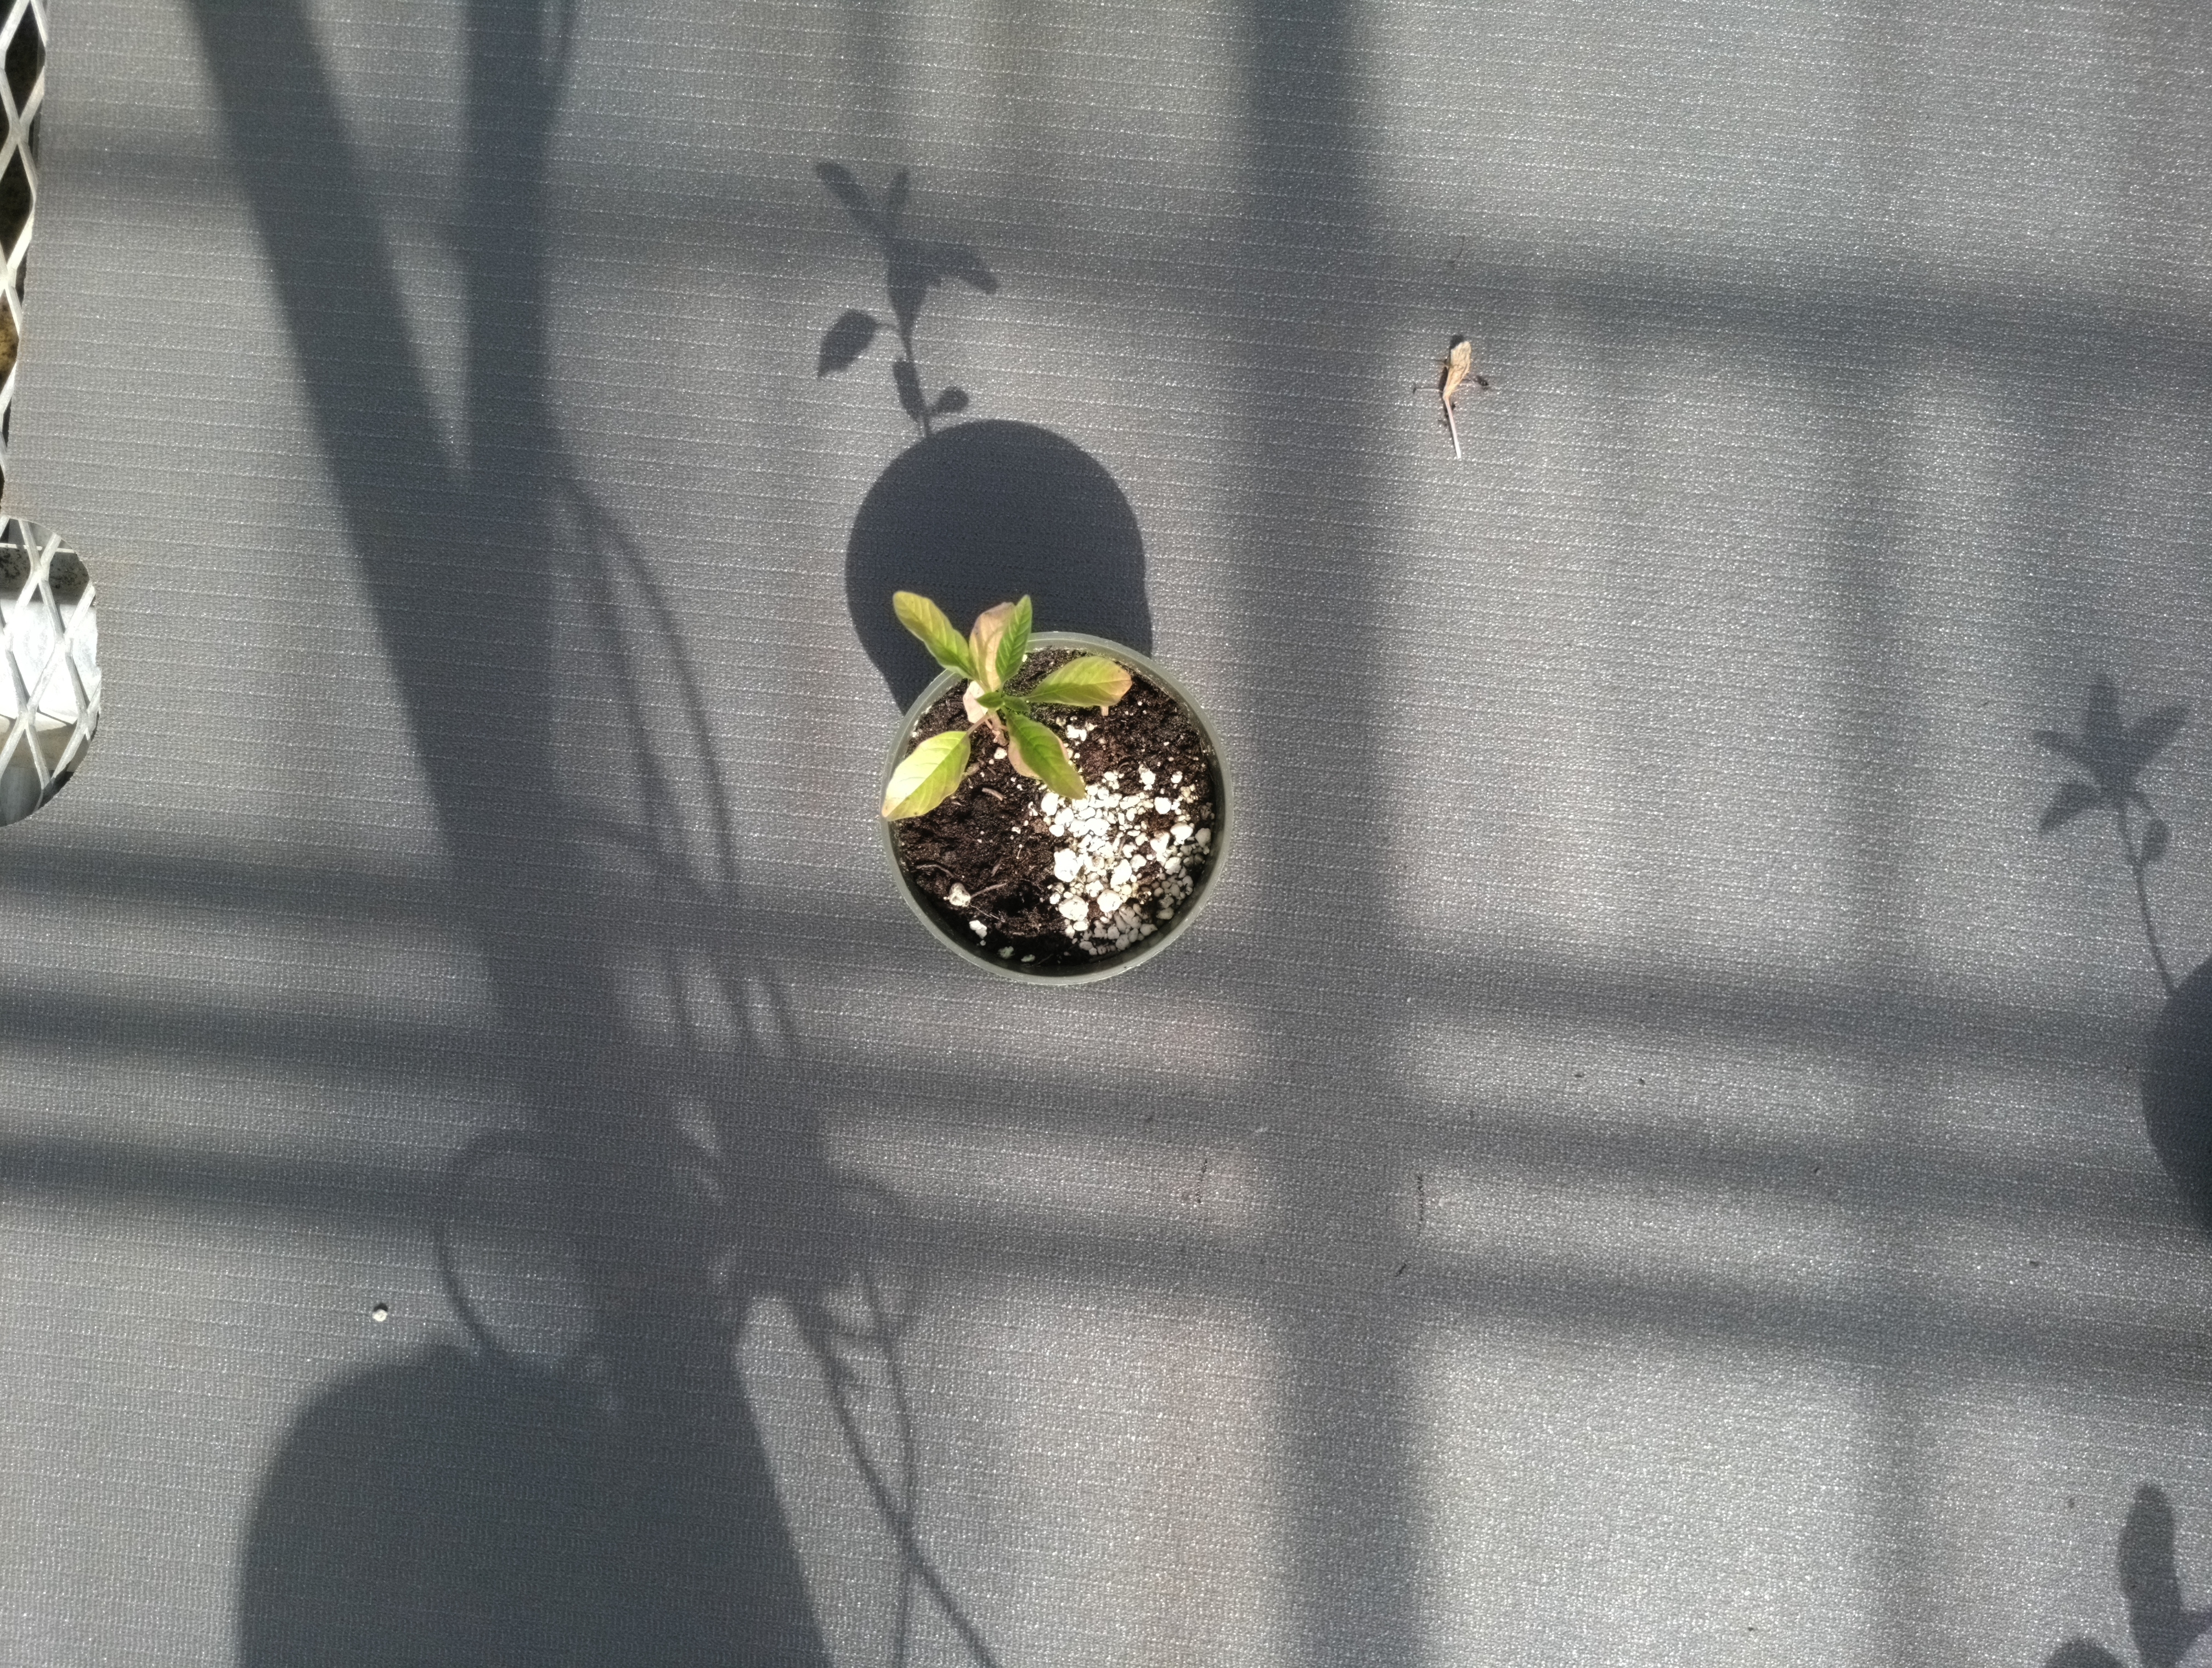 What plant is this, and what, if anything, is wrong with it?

waterhemp, healthy untreated
